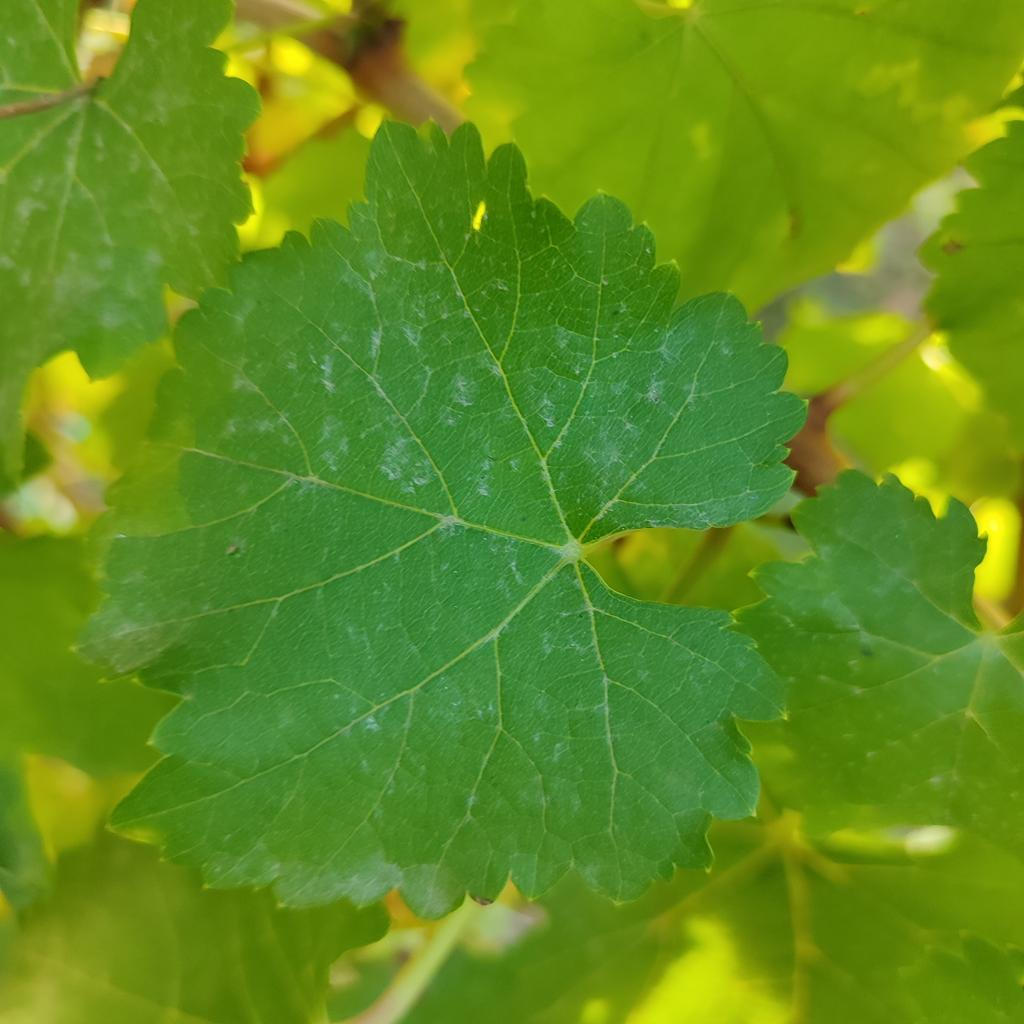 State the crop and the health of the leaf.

grapevine, powdery mildew
